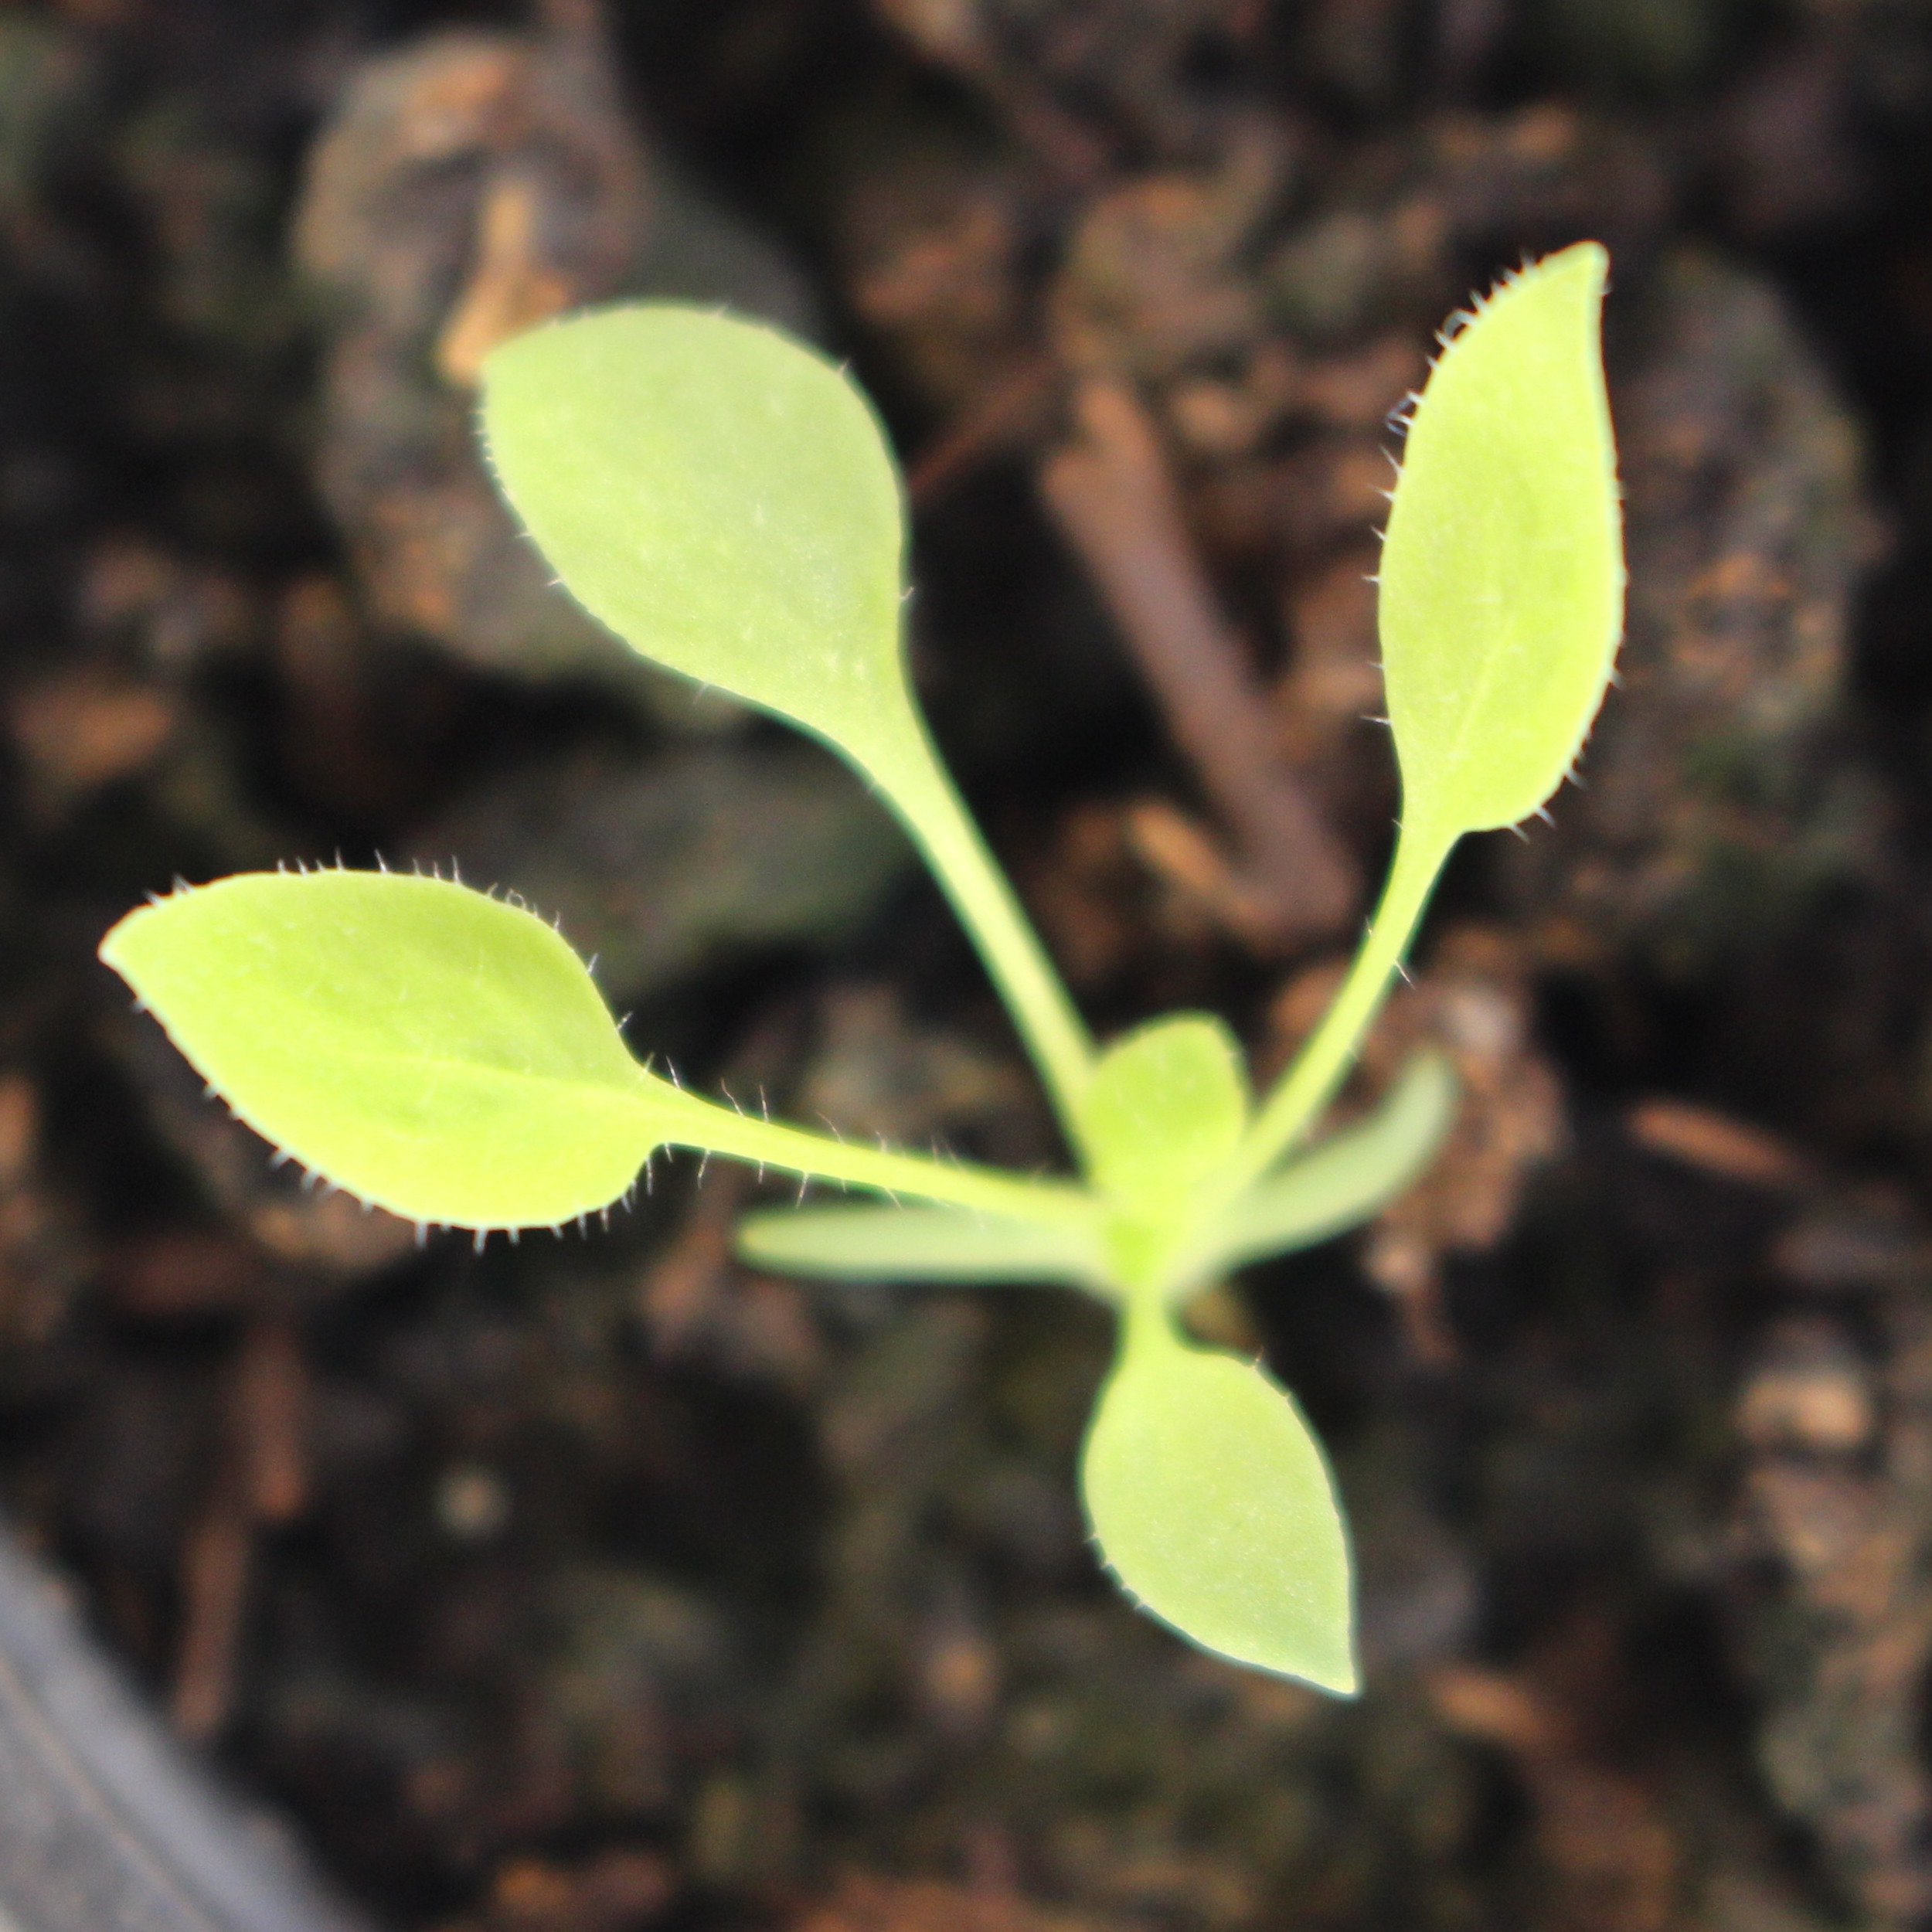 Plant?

Papaver rhoeas
